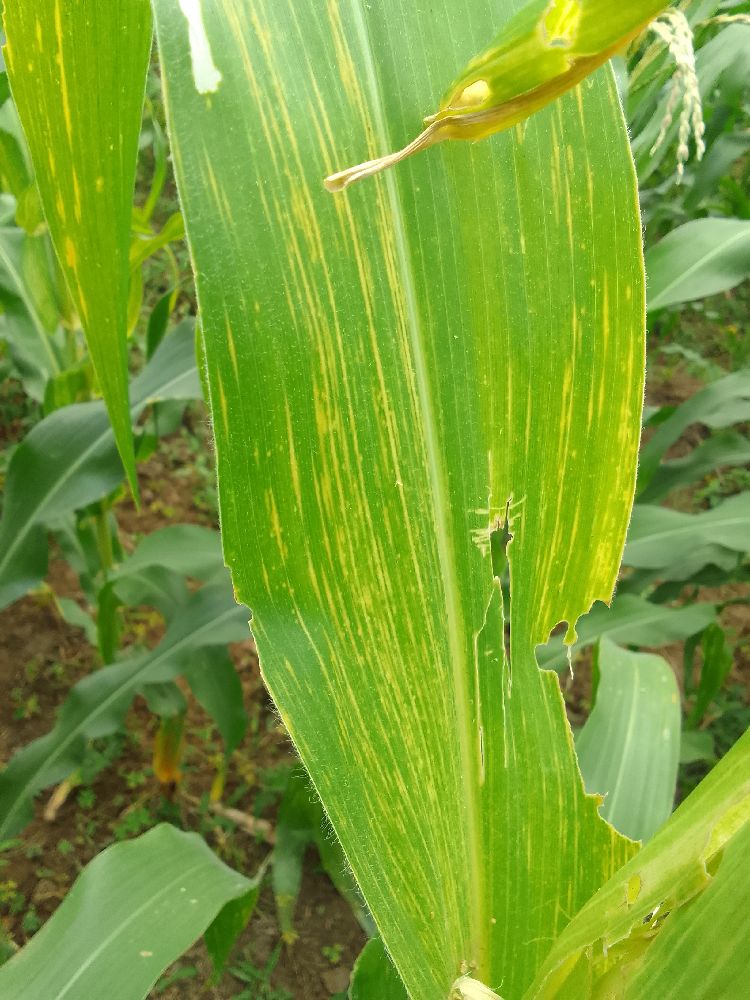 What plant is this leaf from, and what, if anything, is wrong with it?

maize, maize lethal necrosis
